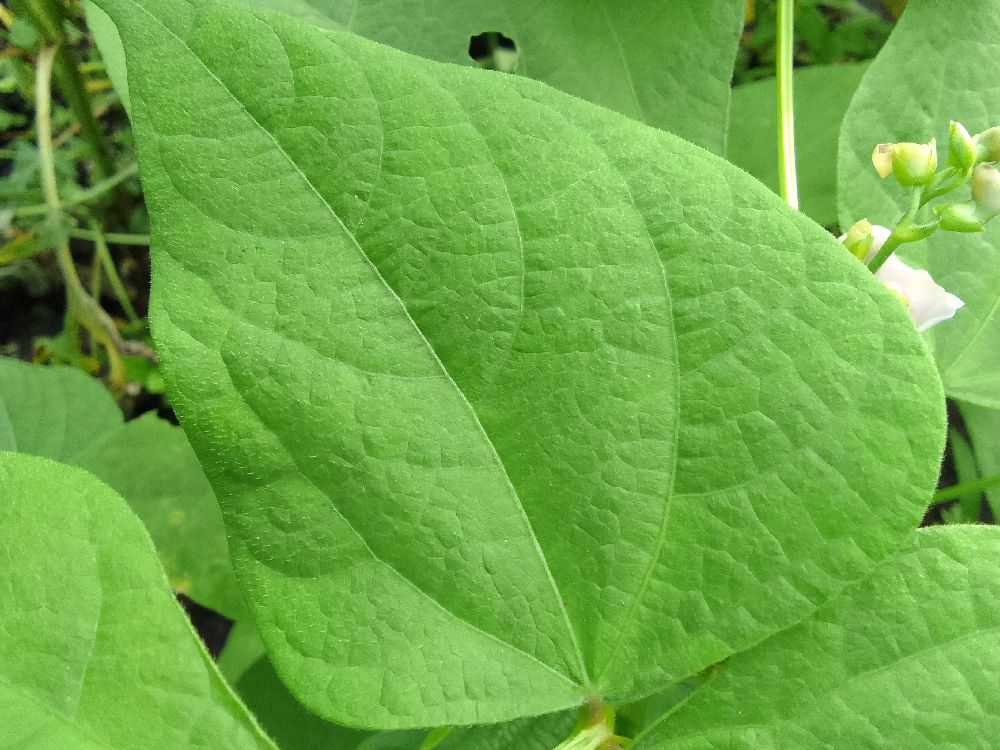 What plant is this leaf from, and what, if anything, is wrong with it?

common bean, healthy
